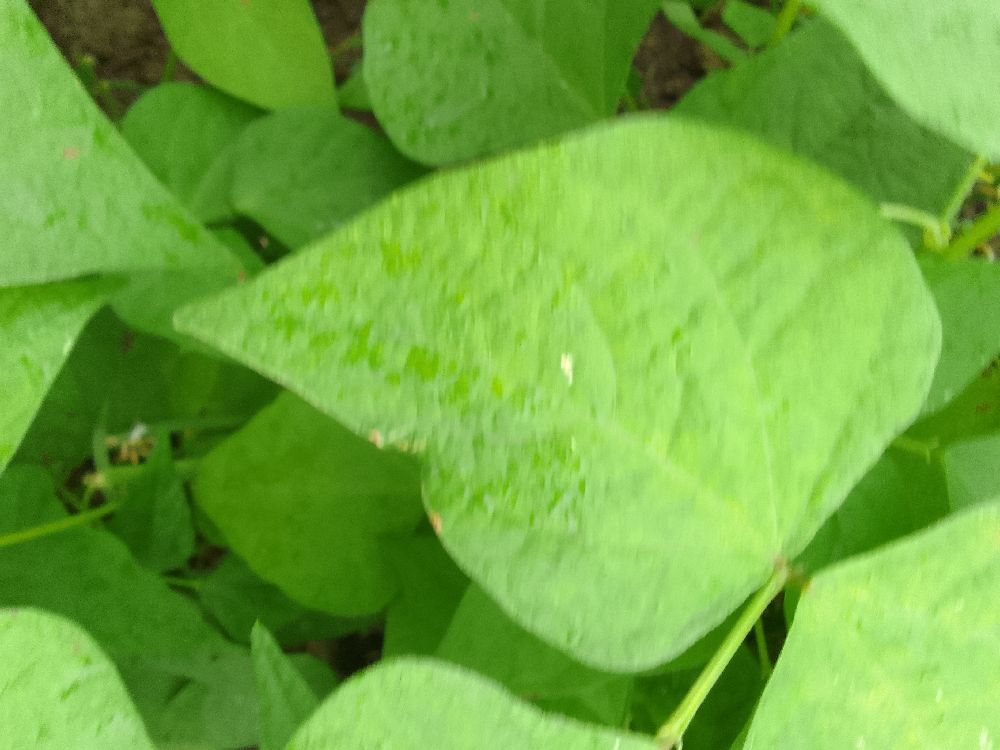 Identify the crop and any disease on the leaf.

common bean, healthy
